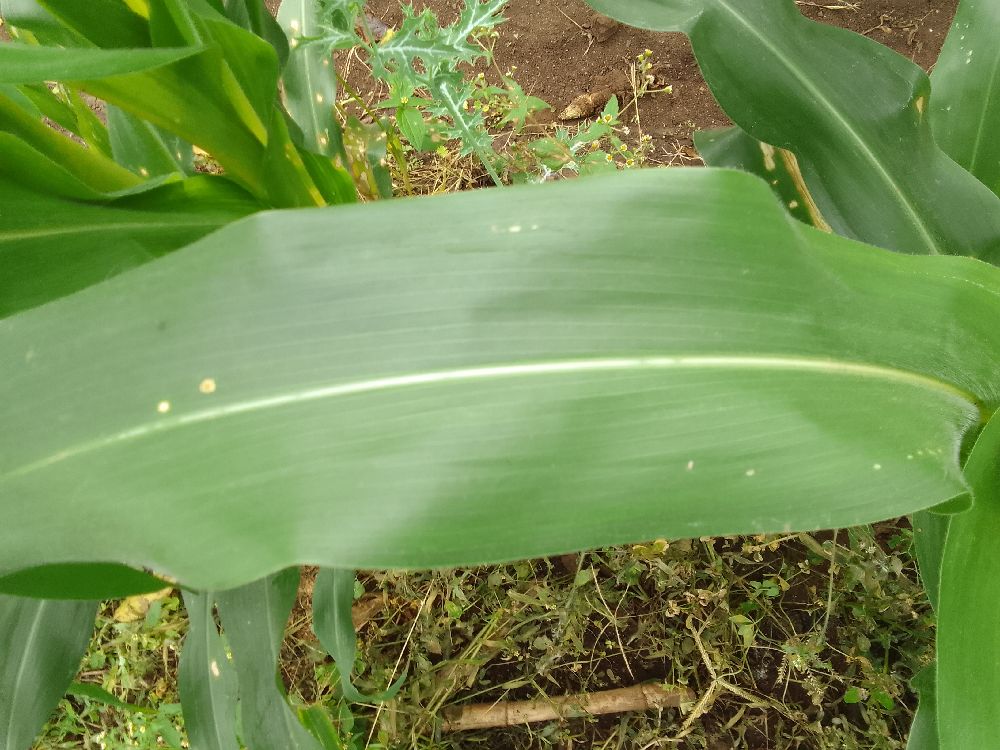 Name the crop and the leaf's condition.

maize, healthy
